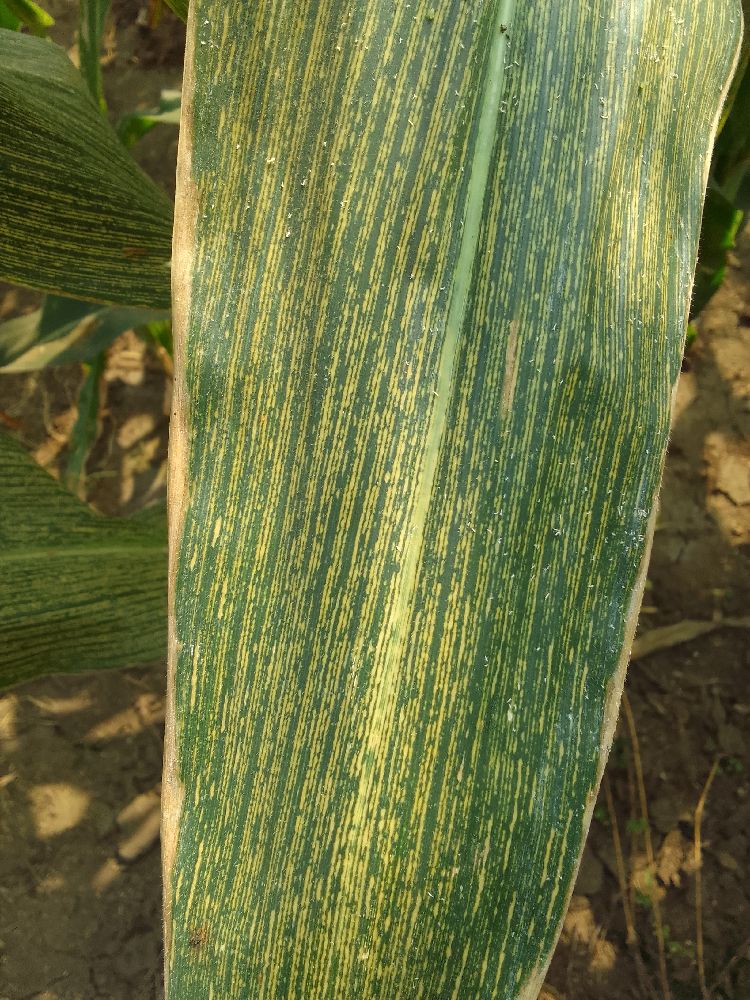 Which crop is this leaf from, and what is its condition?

maize, maize streak virus
